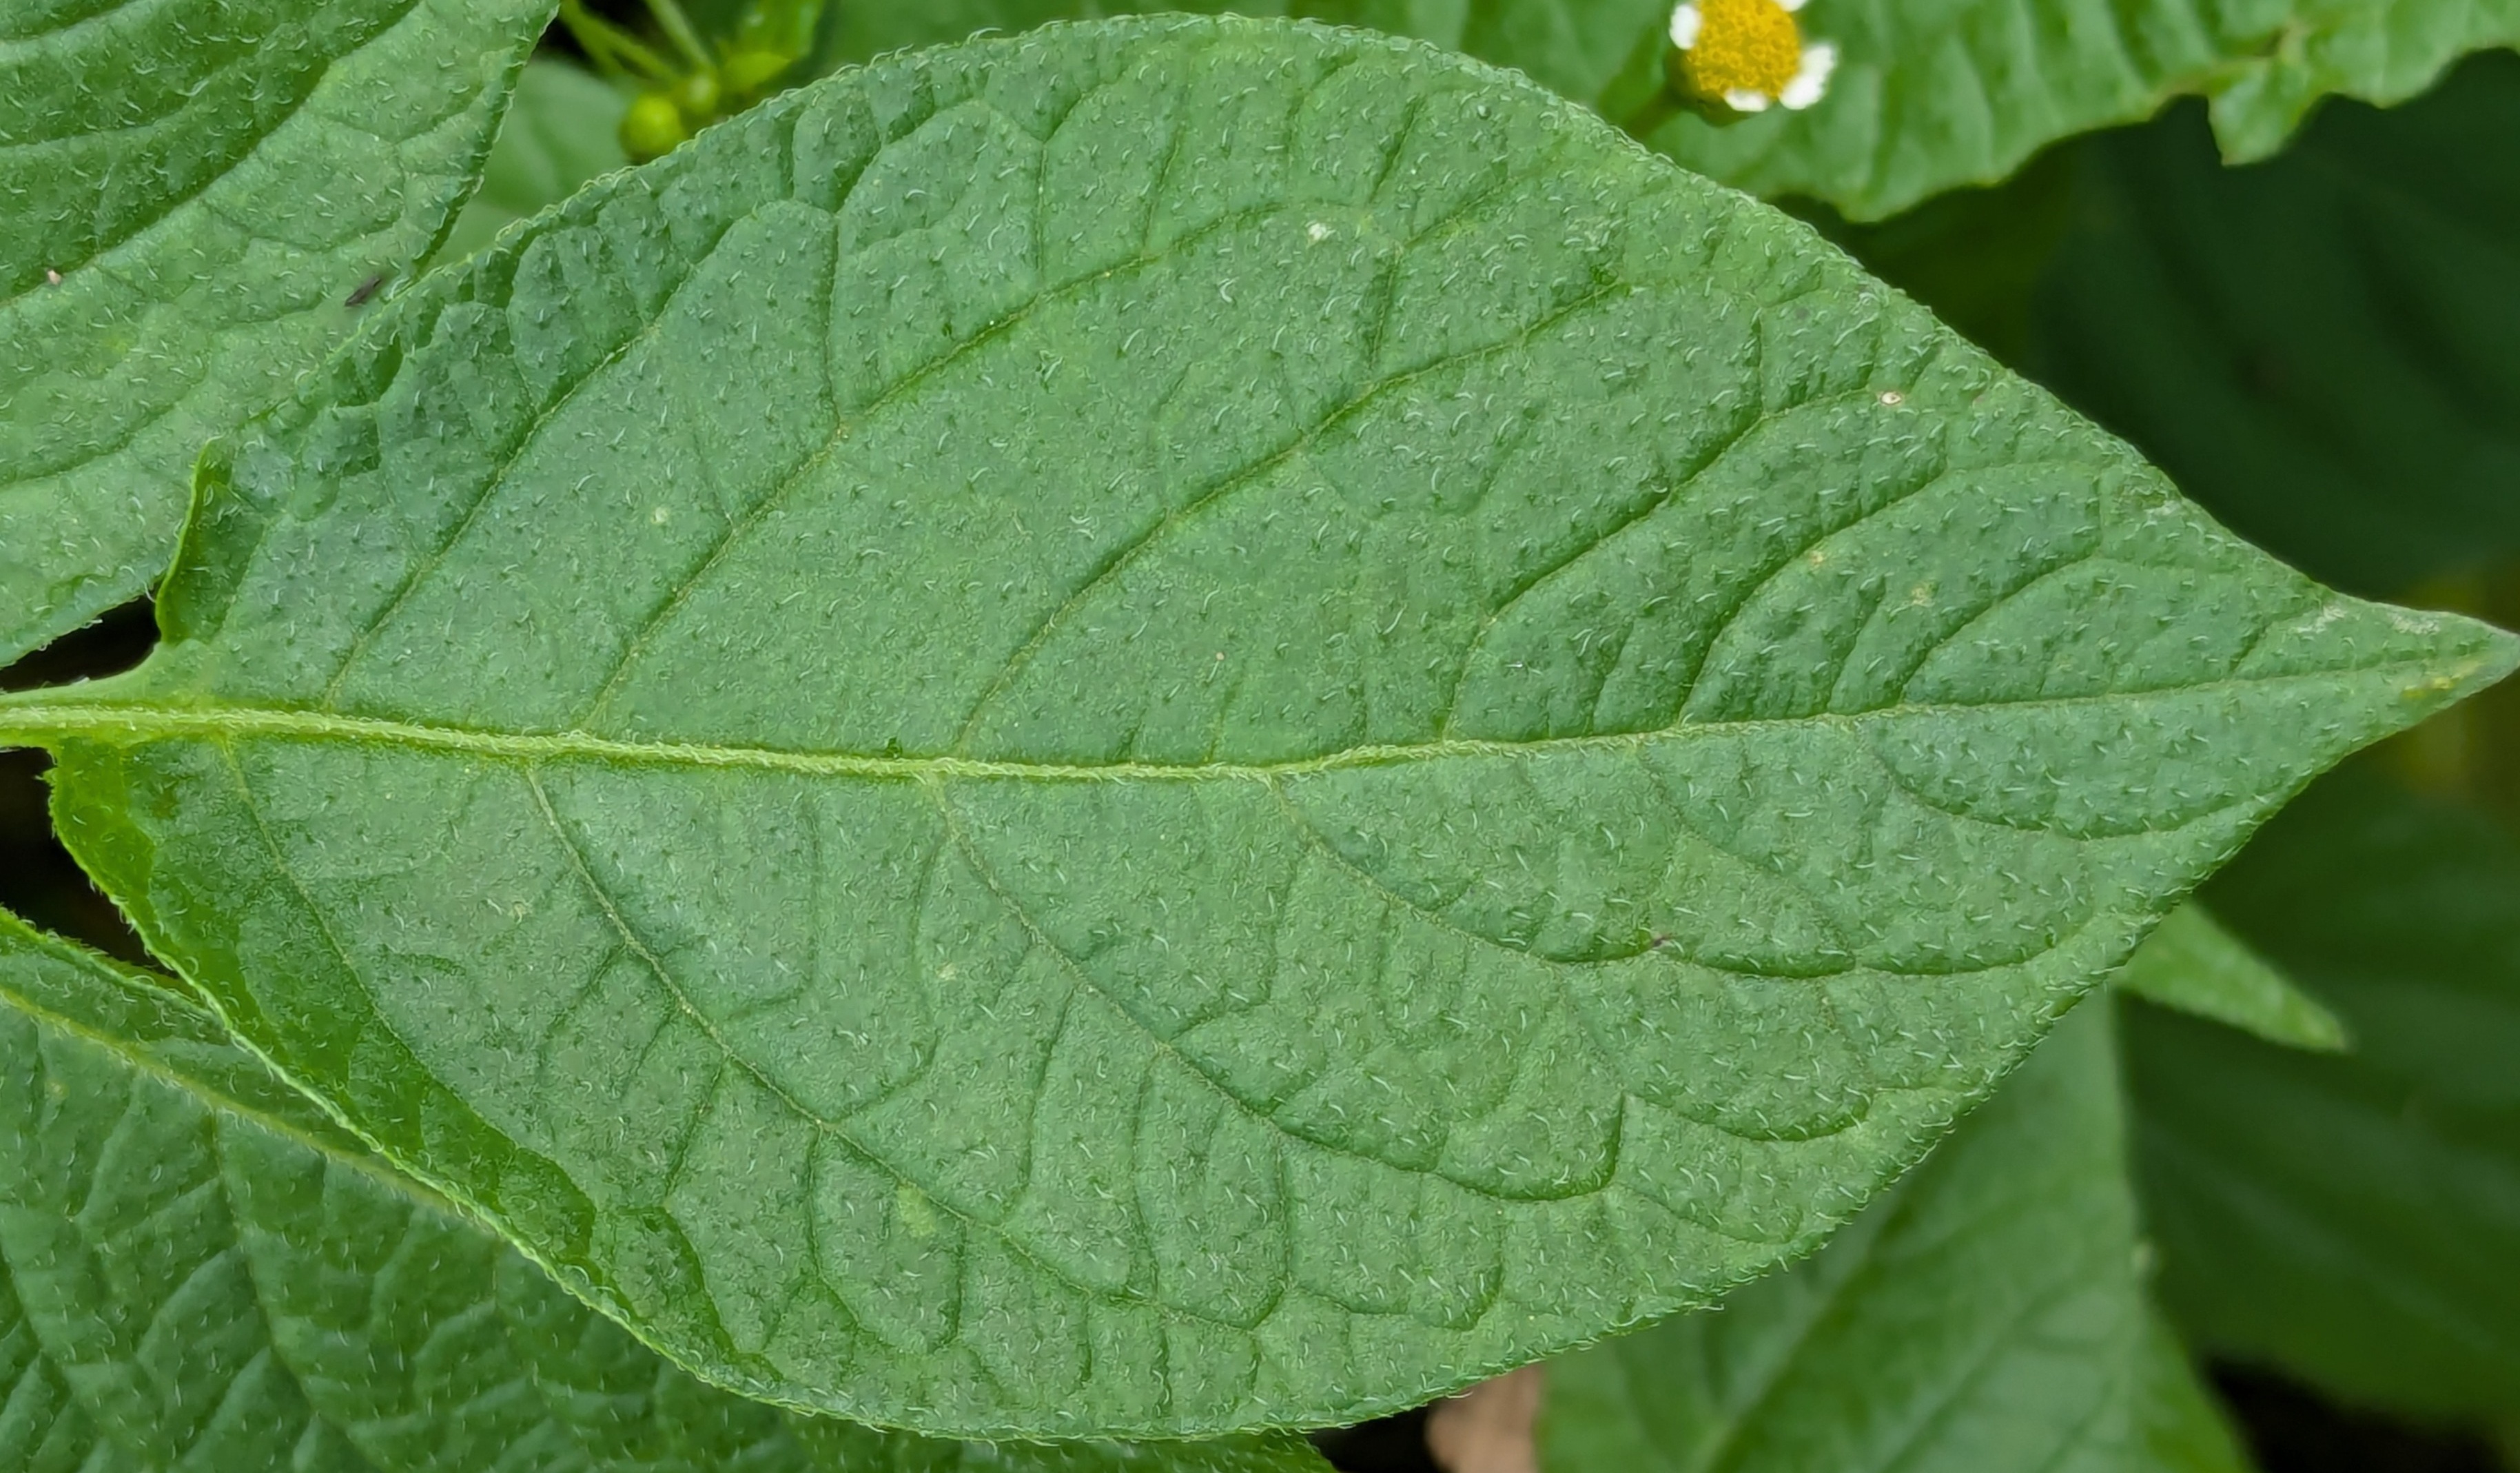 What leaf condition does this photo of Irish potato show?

healthy
